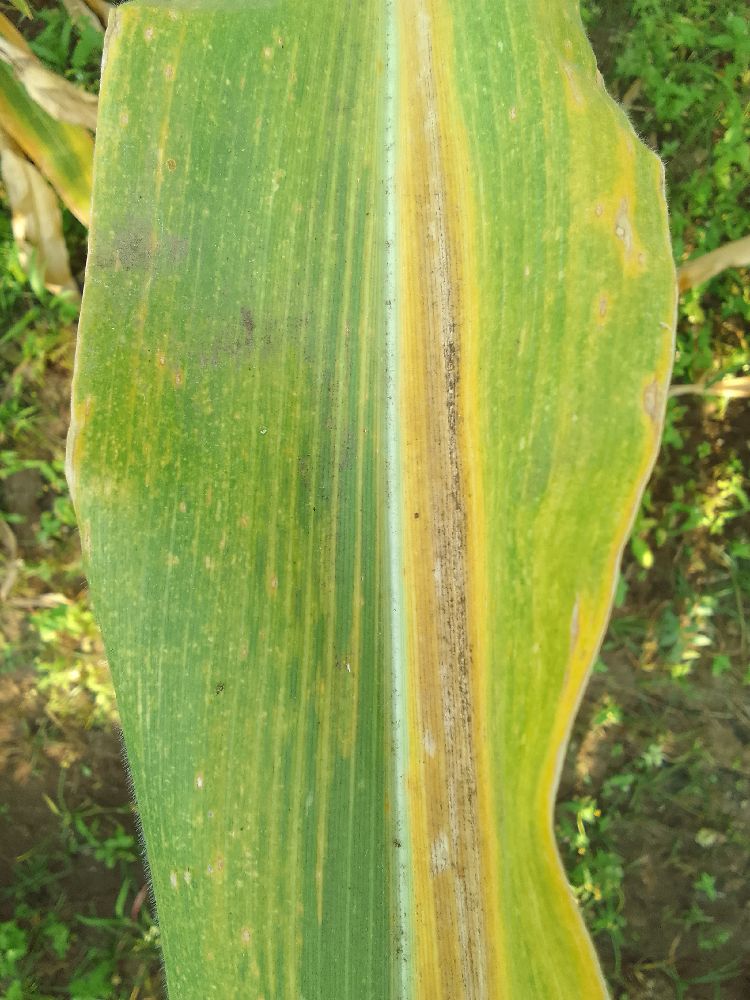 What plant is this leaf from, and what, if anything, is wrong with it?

maize, maize lethal necrosis
